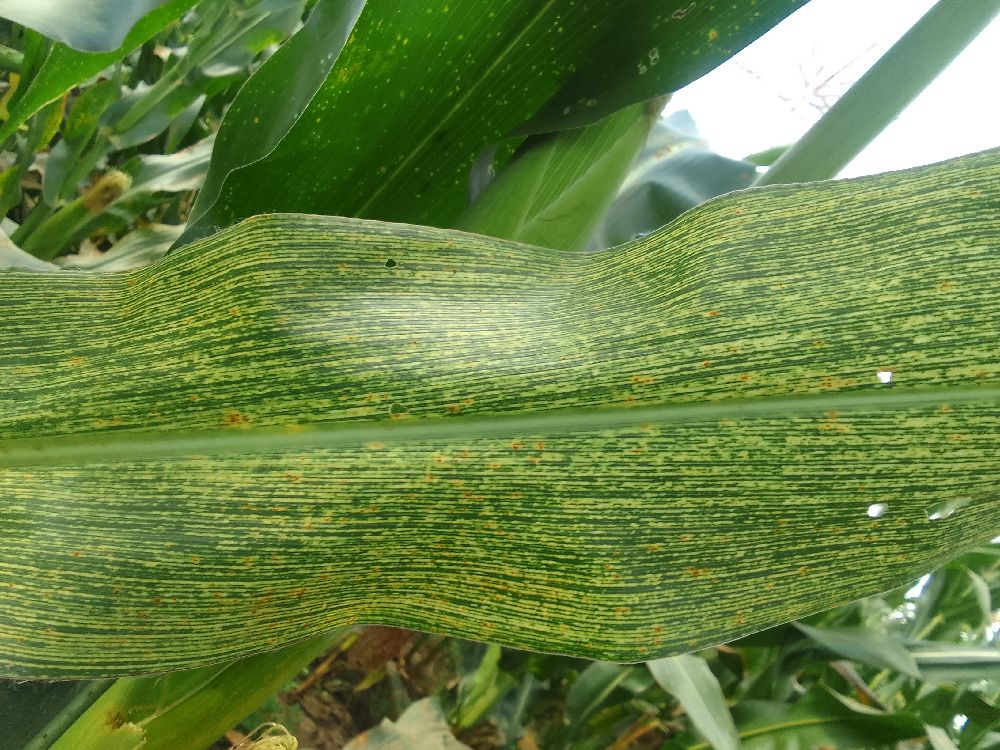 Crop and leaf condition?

maize, maize streak virus
